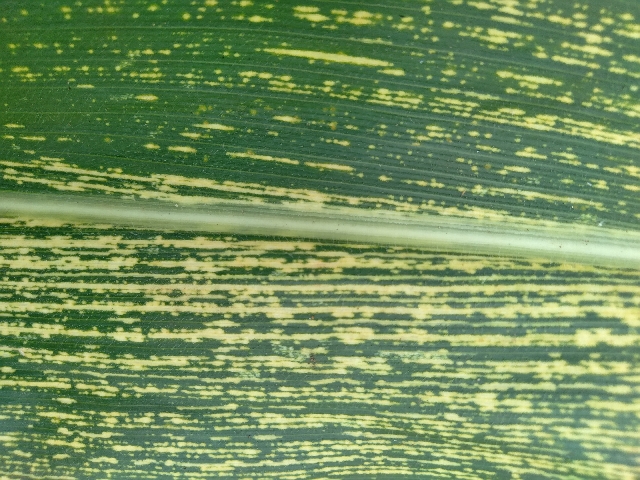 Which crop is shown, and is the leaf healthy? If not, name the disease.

maize, maize streak virus
